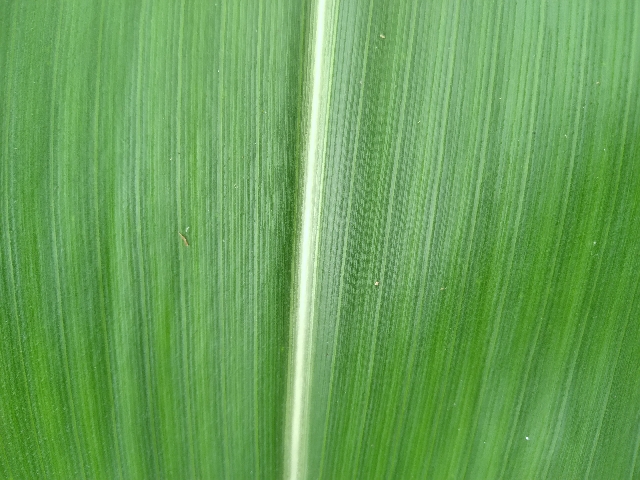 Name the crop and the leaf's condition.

maize, healthy
